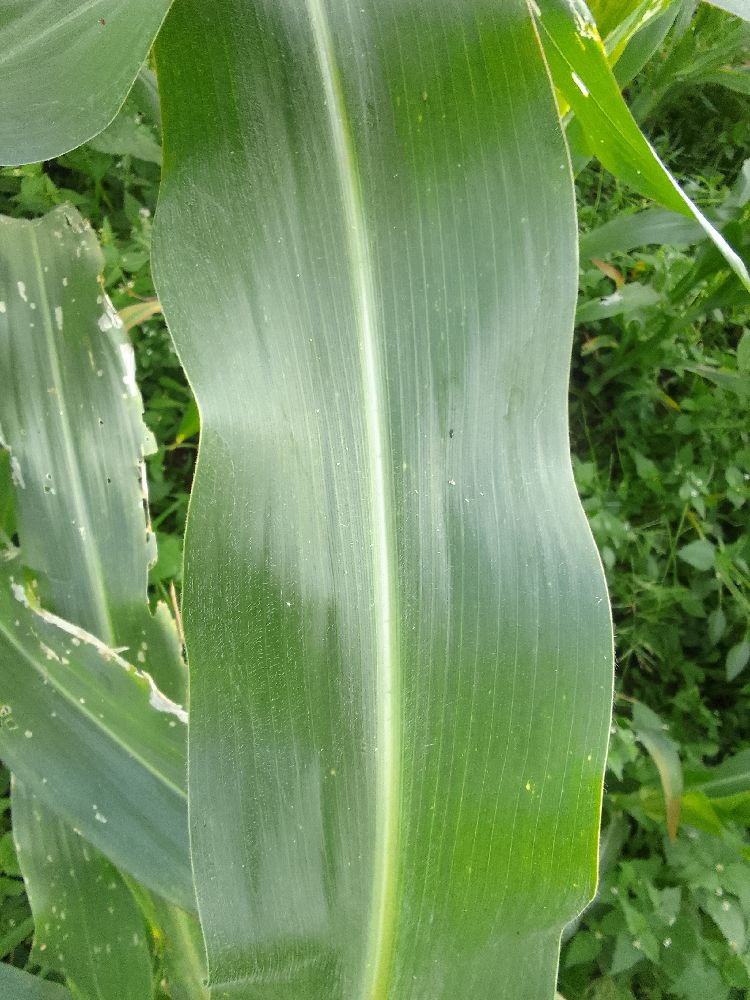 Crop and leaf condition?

maize, healthy
